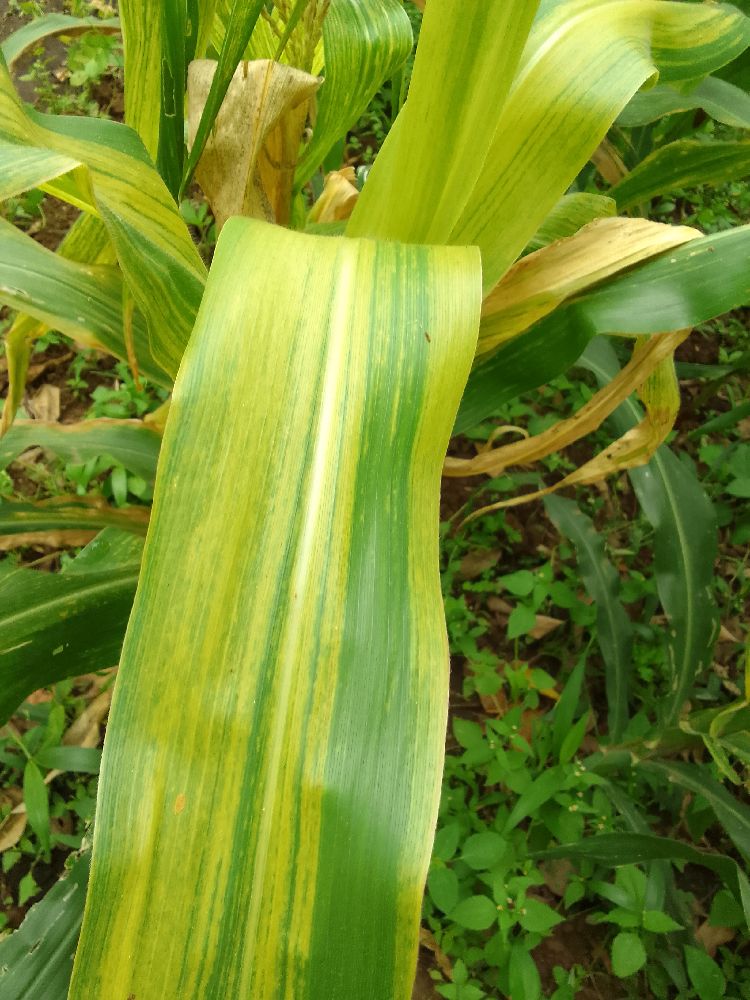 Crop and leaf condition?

maize, maize lethal necrosis
